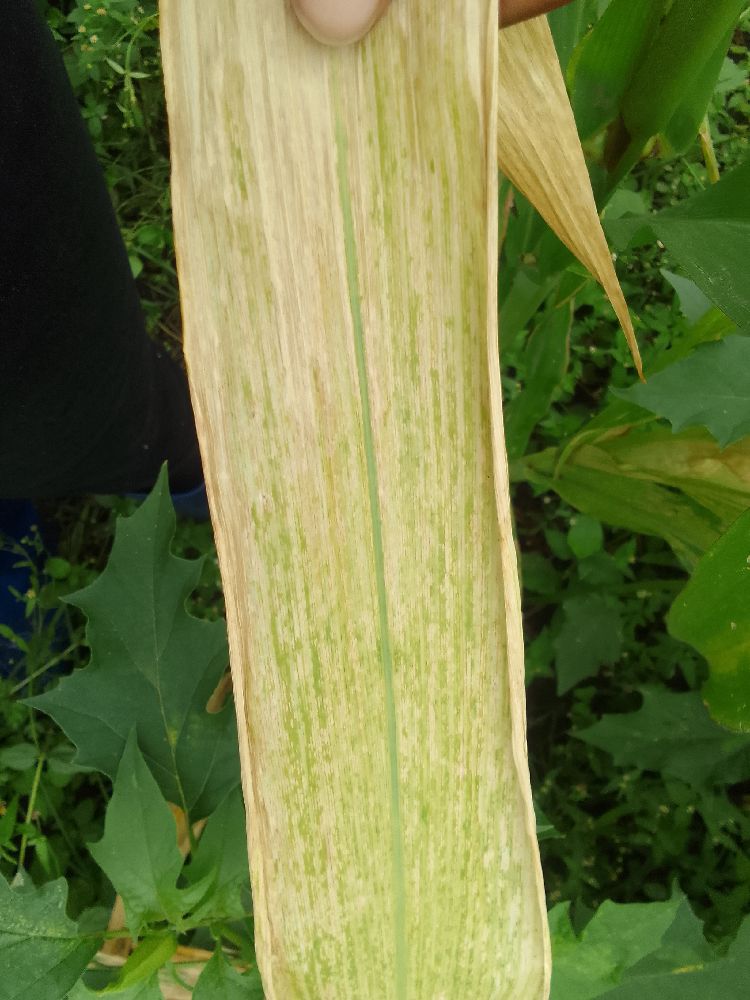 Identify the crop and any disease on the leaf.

maize, maize lethal necrosis
